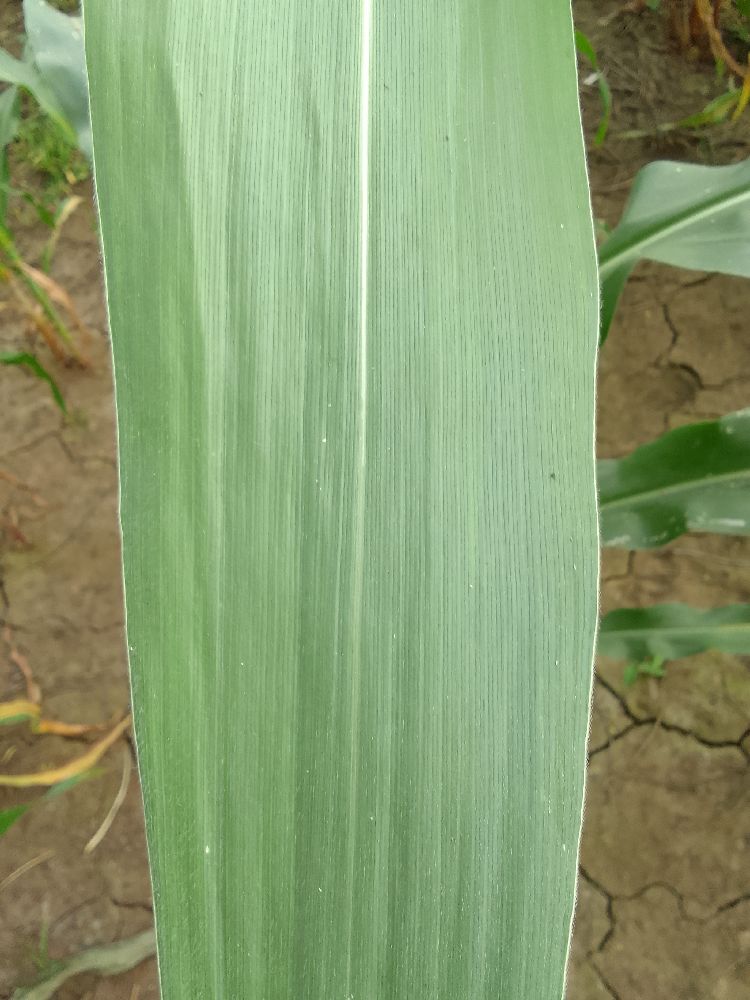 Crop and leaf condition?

maize, healthy
